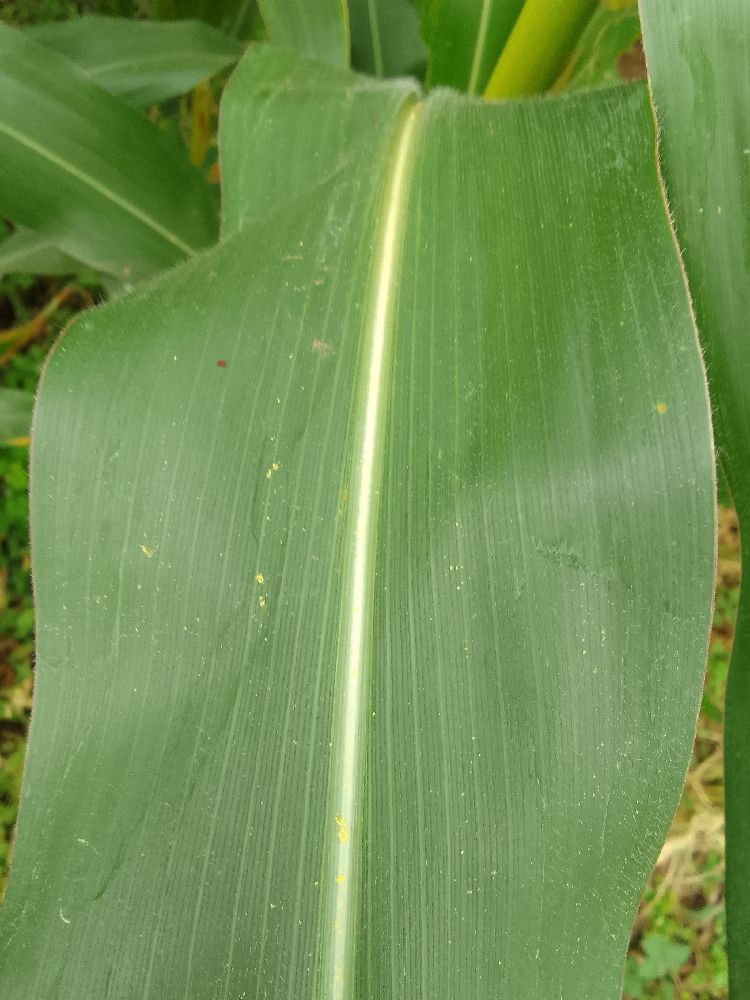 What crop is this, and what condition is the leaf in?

maize, healthy
